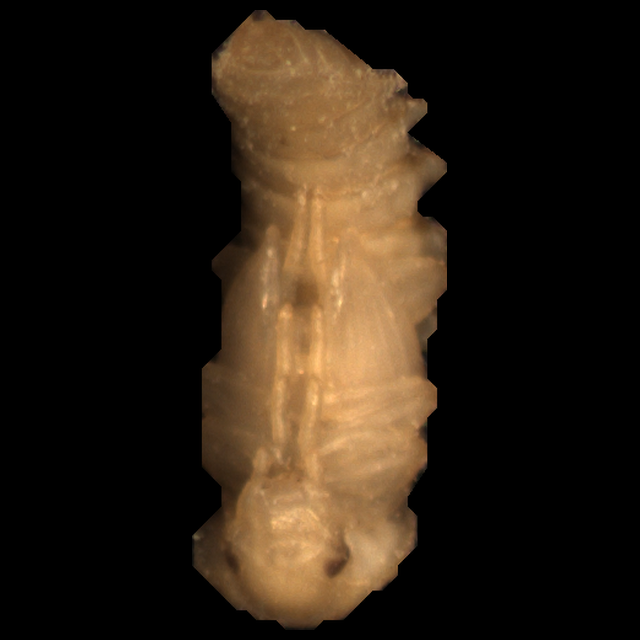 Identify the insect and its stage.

mealworm pupa
